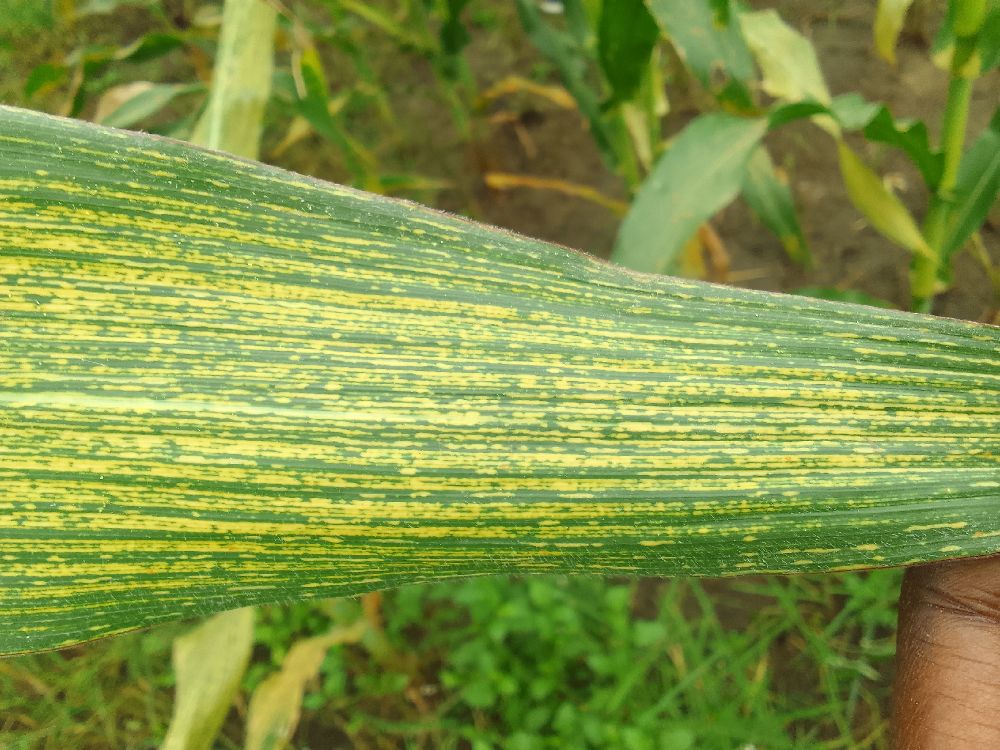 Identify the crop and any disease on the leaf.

maize, maize streak virus
